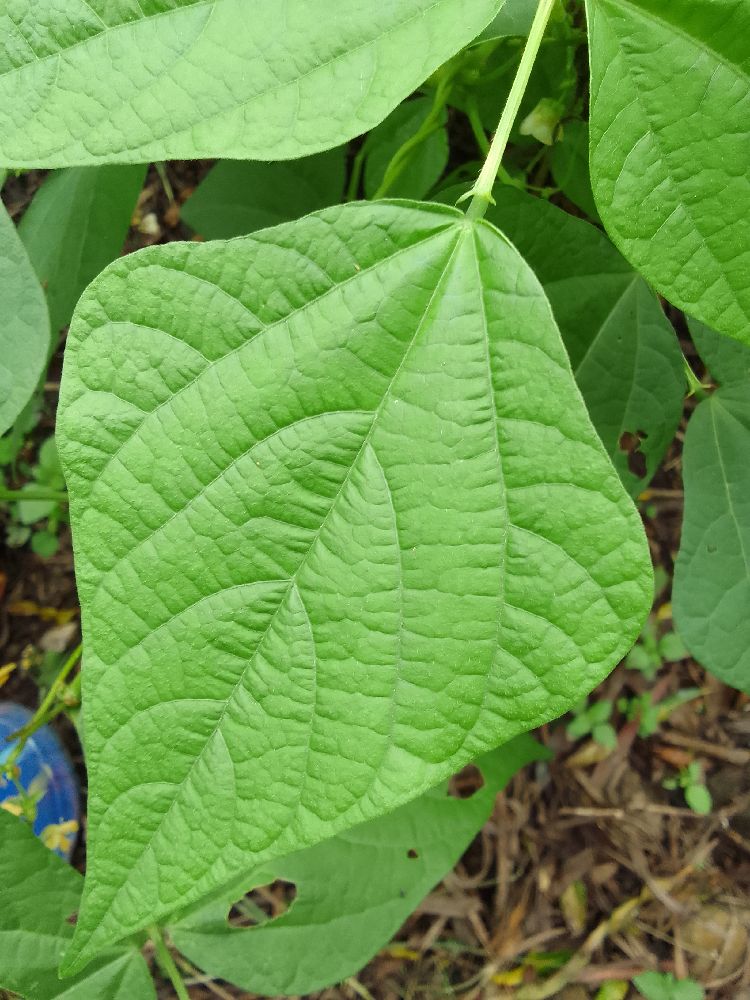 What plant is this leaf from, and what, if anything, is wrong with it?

common bean, healthy
